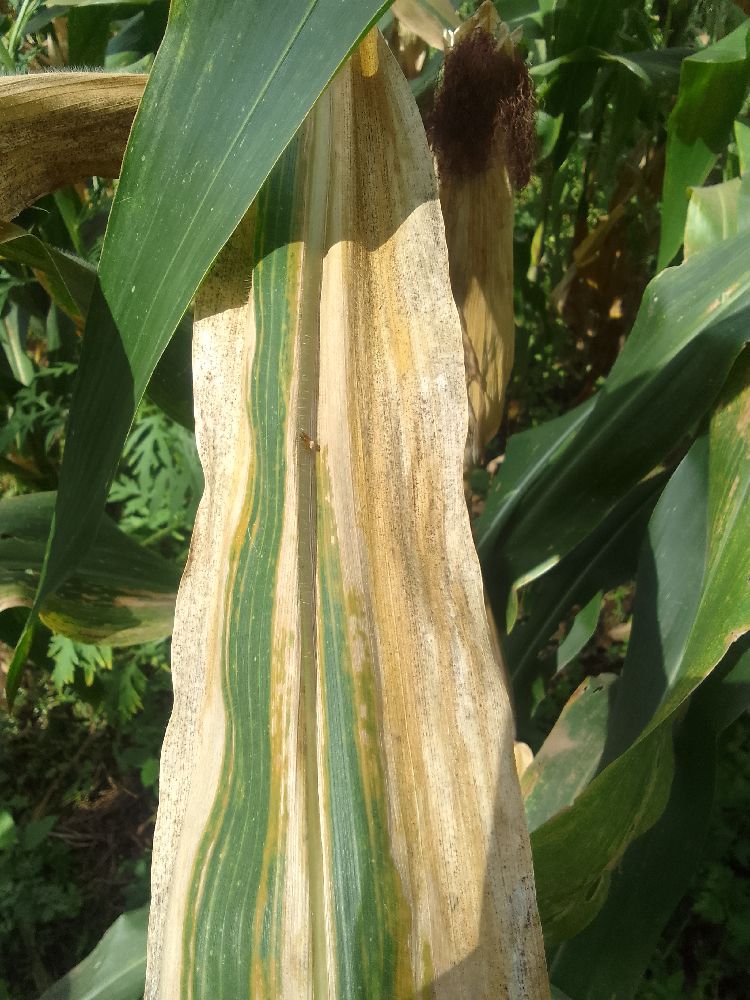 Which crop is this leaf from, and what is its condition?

maize, maize lethal necrosis
